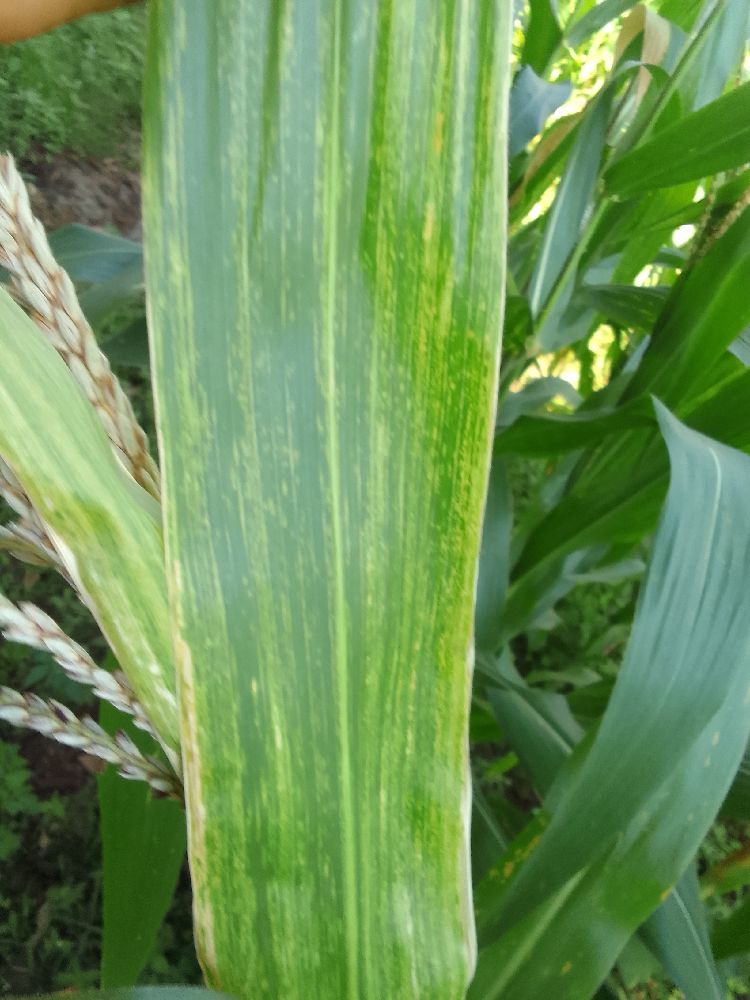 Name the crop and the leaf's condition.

maize, maize lethal necrosis
